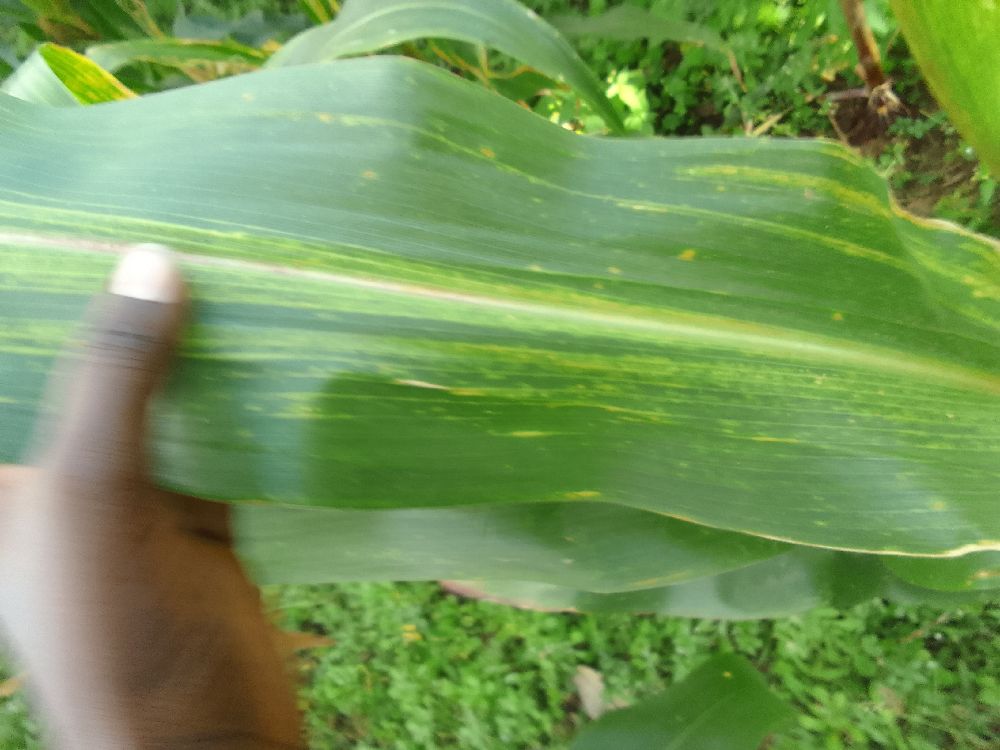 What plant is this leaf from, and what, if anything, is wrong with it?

maize, maize lethal necrosis
